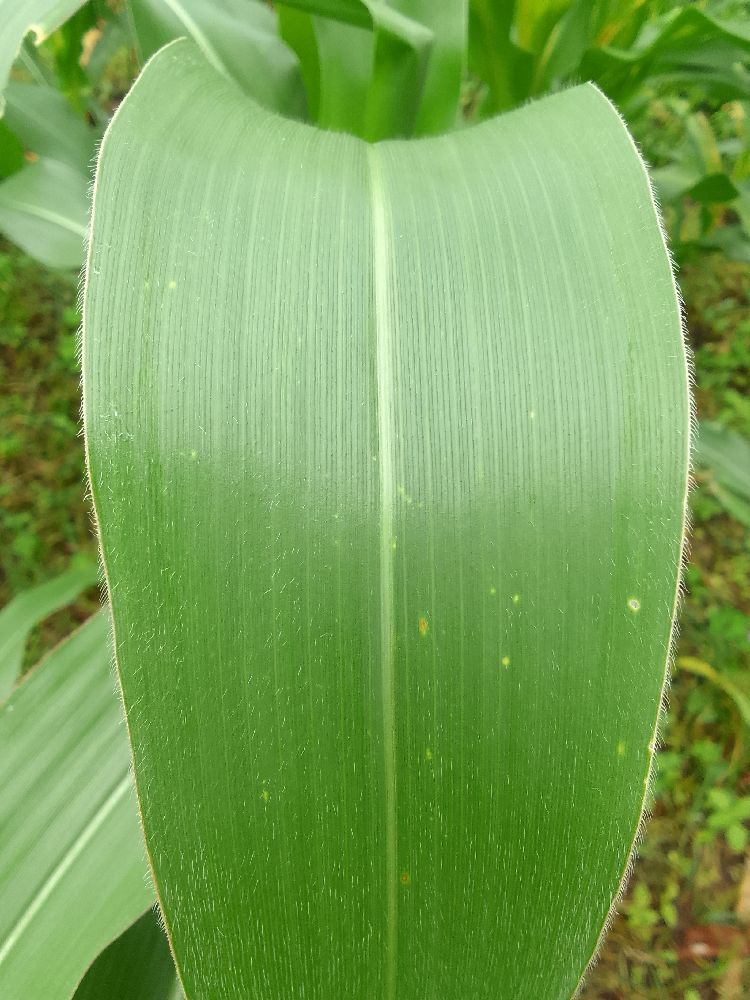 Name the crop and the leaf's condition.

maize, healthy
